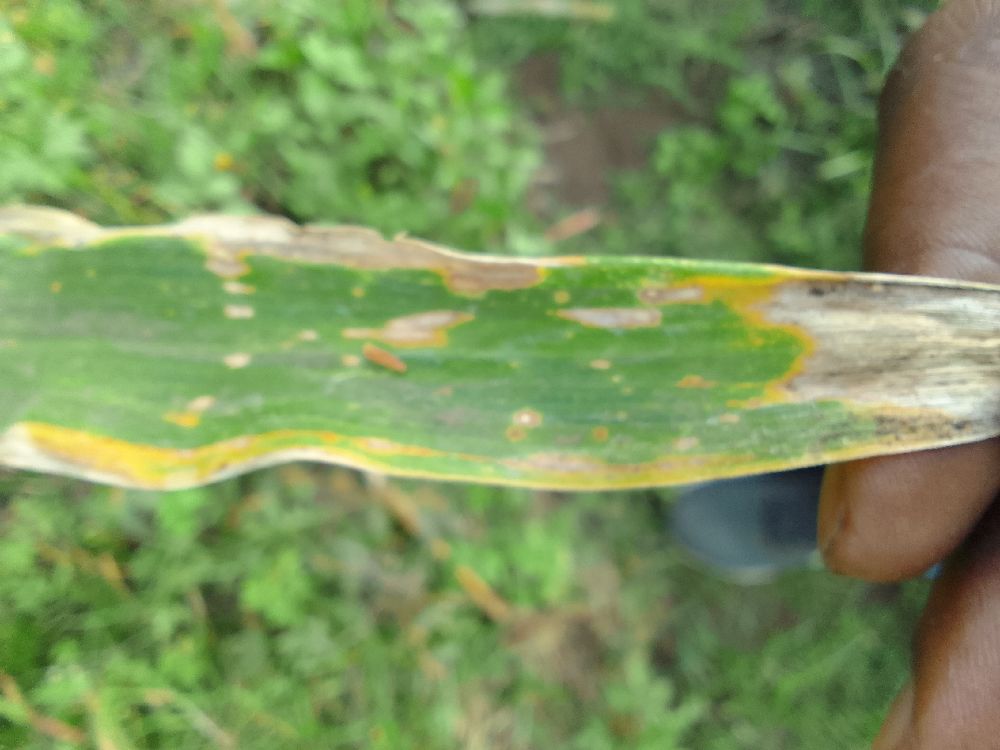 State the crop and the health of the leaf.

maize, maize lethal necrosis
